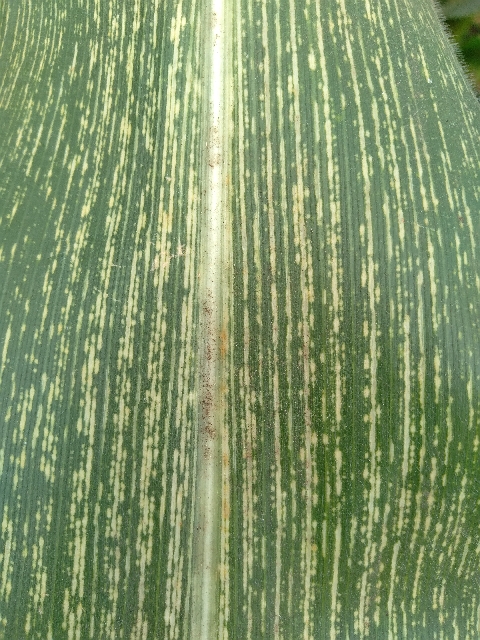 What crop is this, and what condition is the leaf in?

maize, maize streak virus
